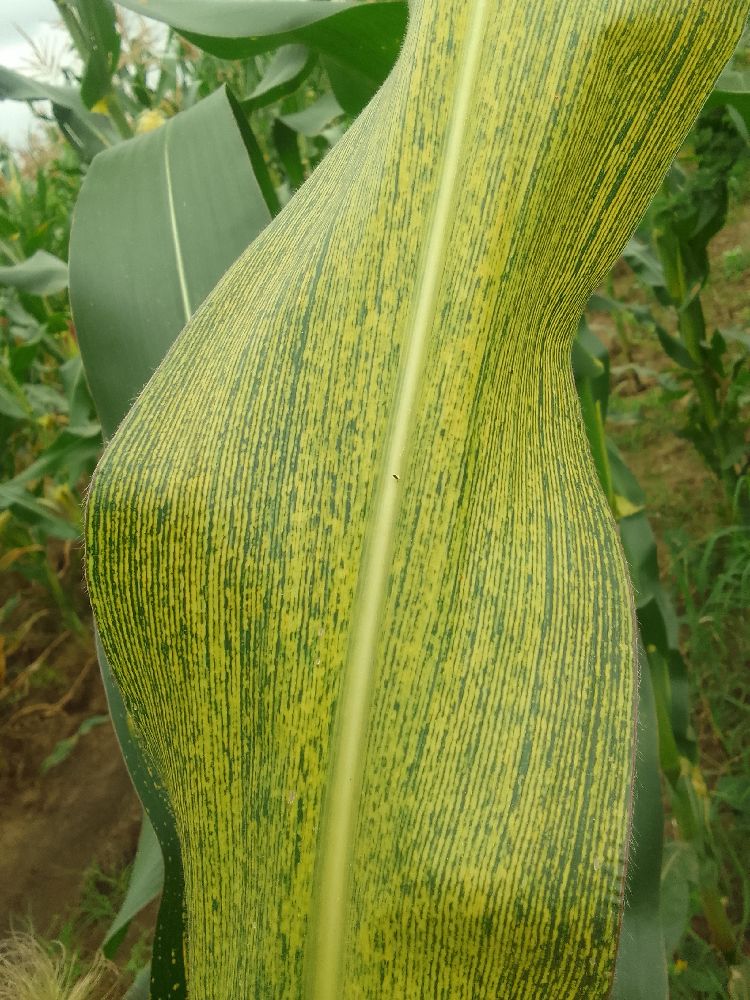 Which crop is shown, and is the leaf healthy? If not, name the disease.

maize, maize streak virus
